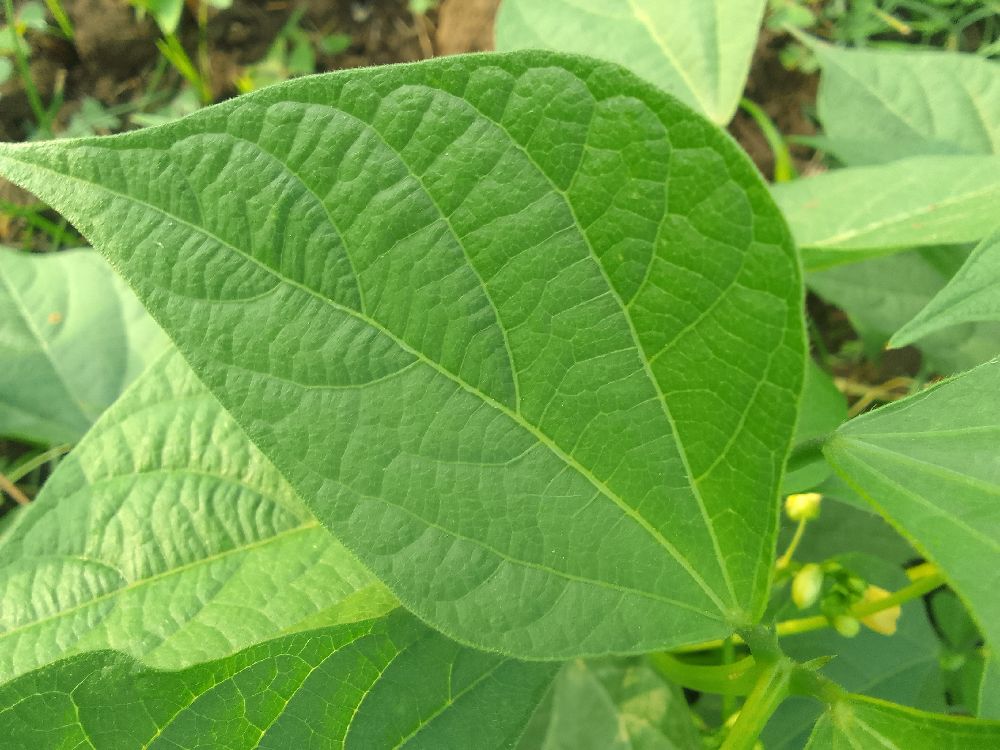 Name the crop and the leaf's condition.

common bean, healthy
